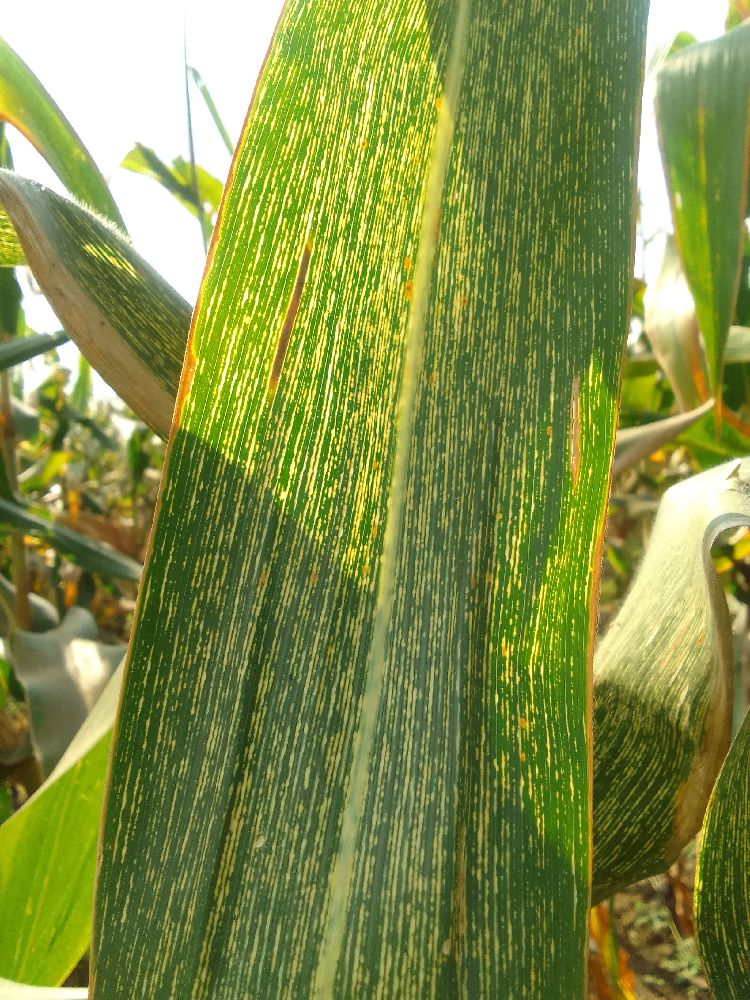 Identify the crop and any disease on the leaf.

maize, maize streak virus
